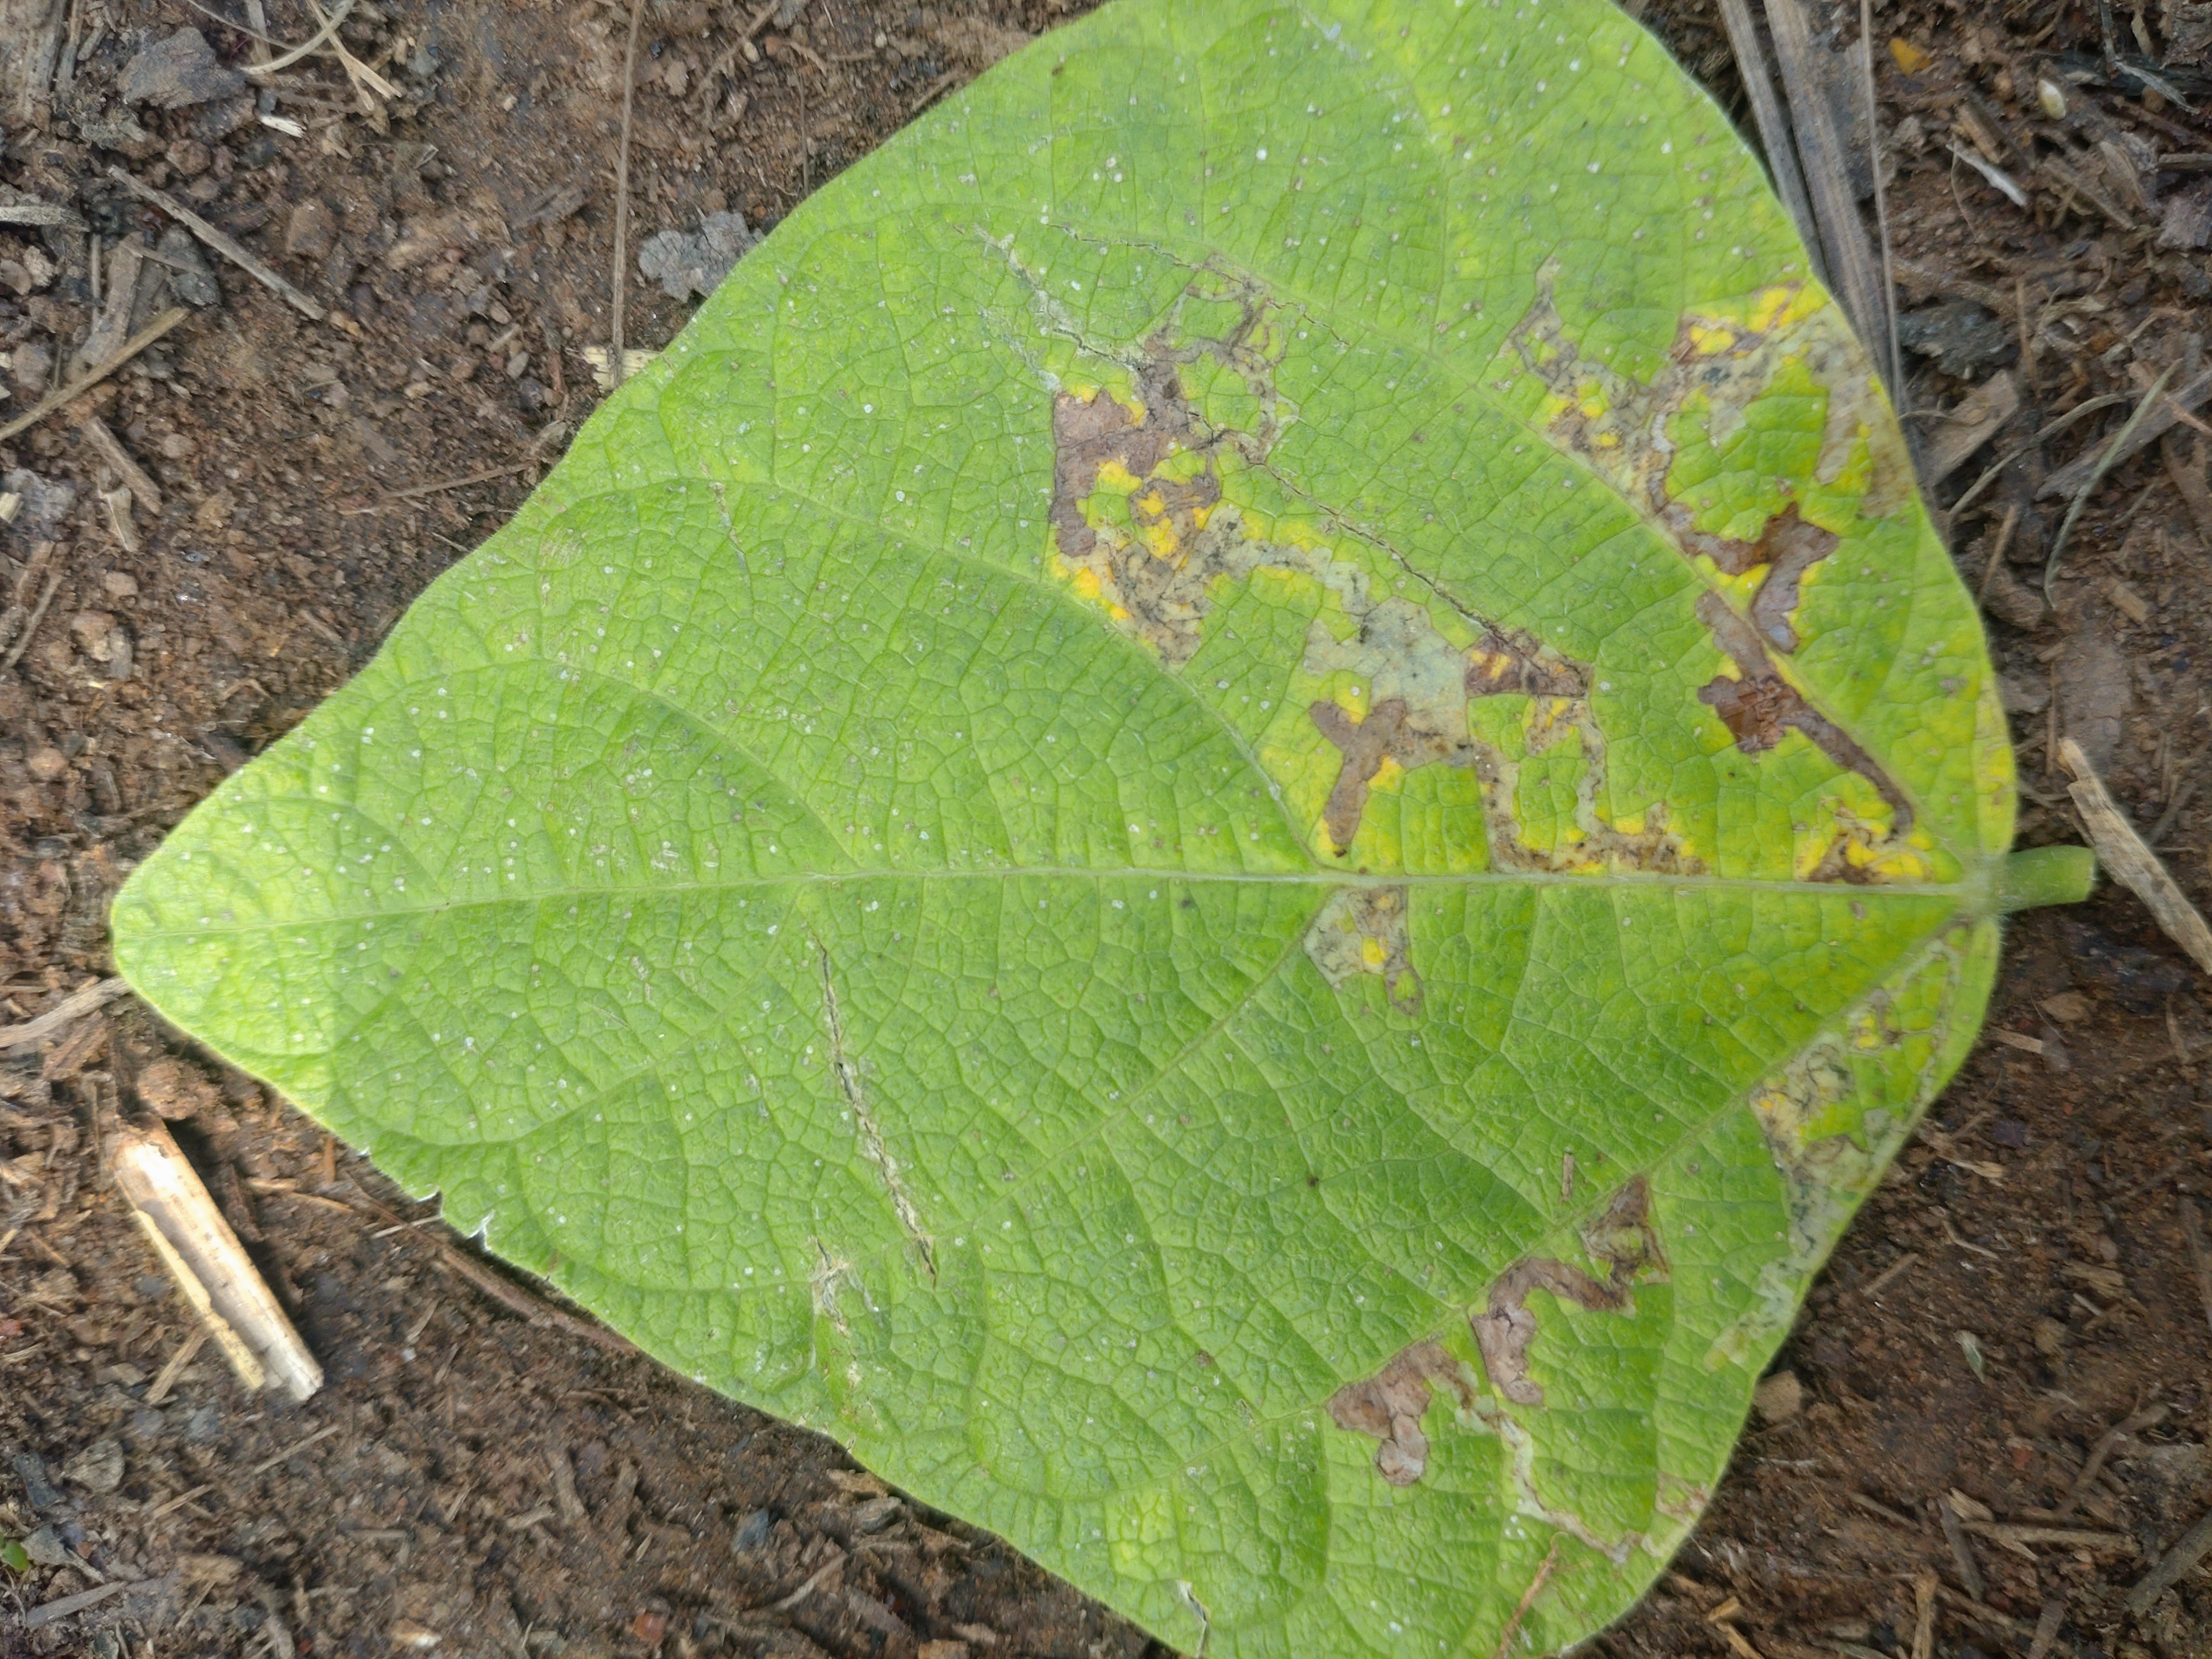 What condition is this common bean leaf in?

anthracnose
